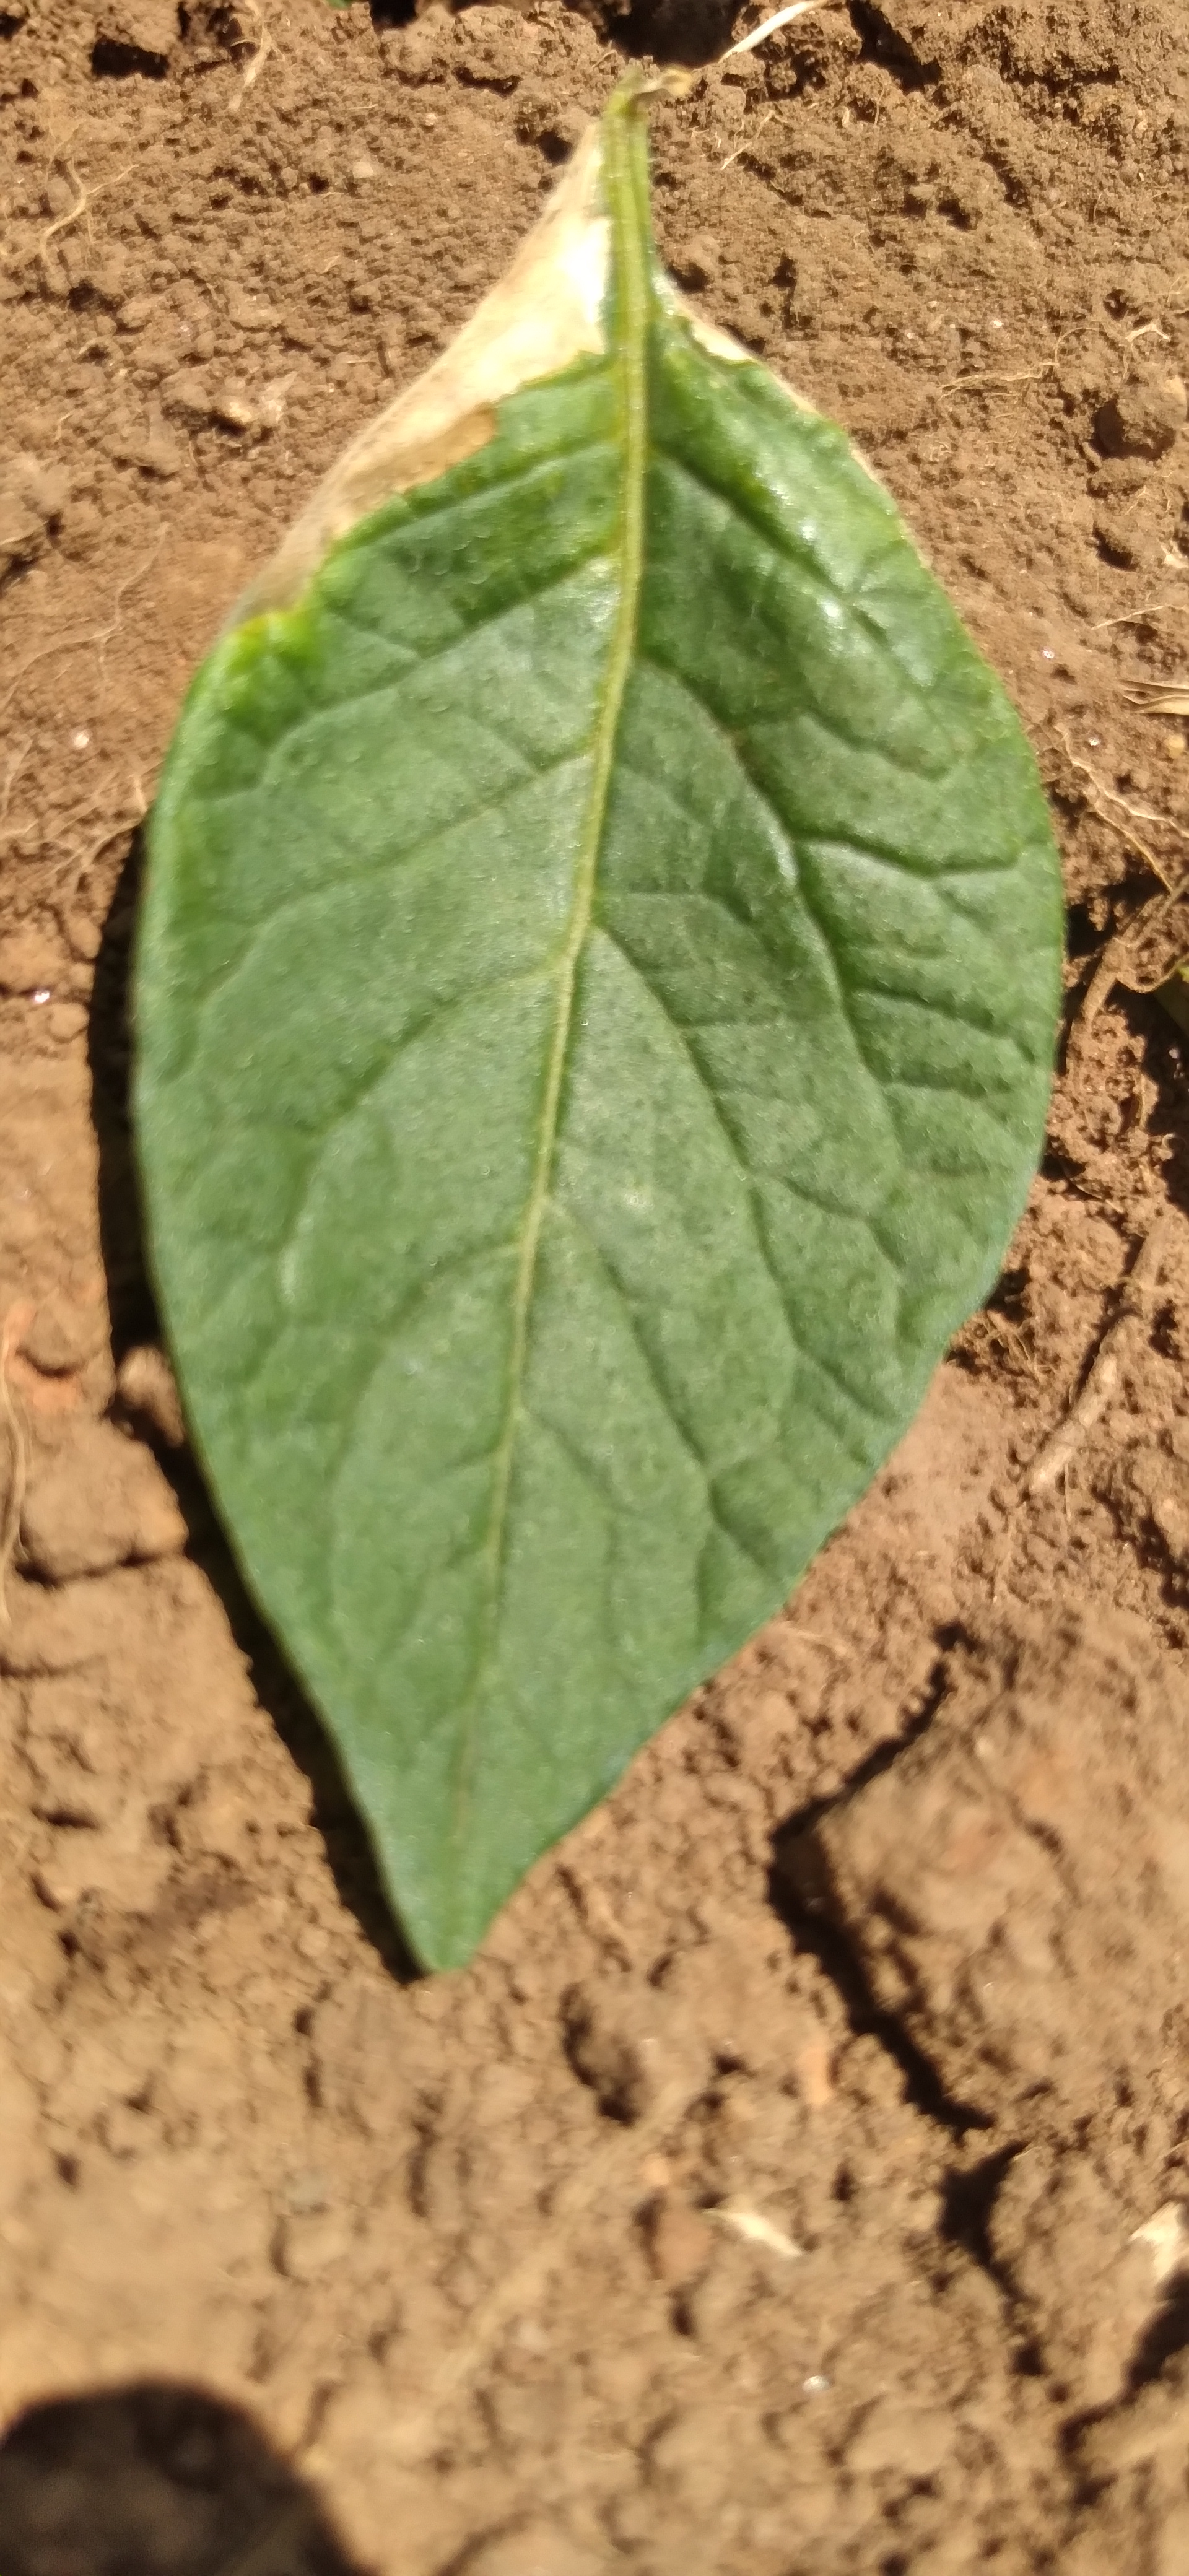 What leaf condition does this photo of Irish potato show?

early blight
